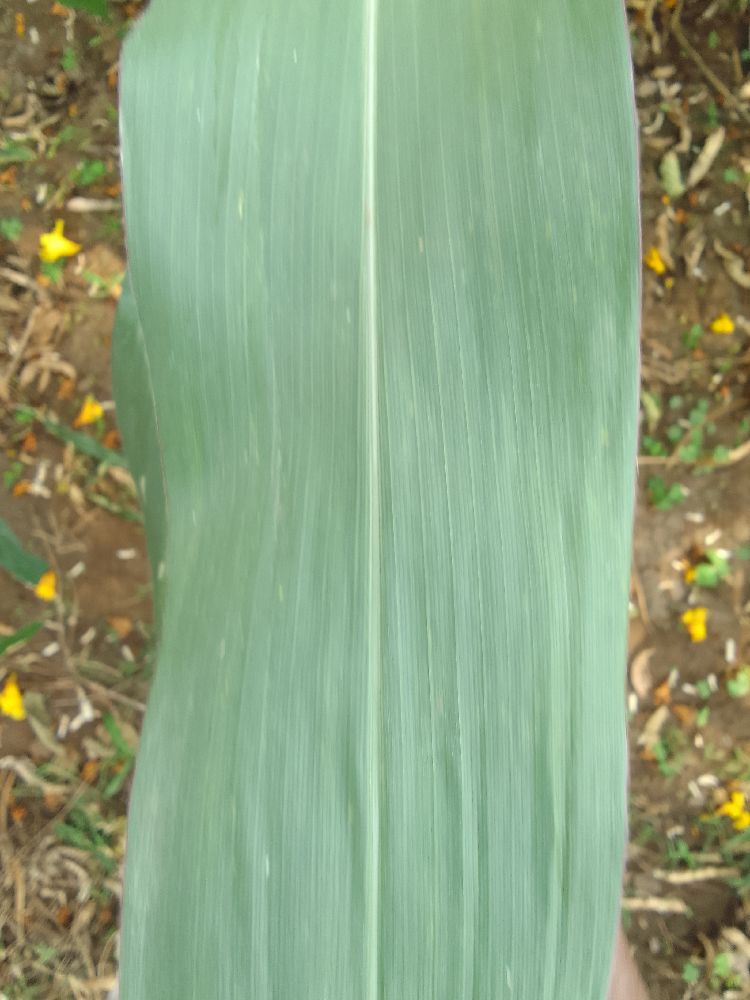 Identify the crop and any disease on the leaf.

maize, healthy
